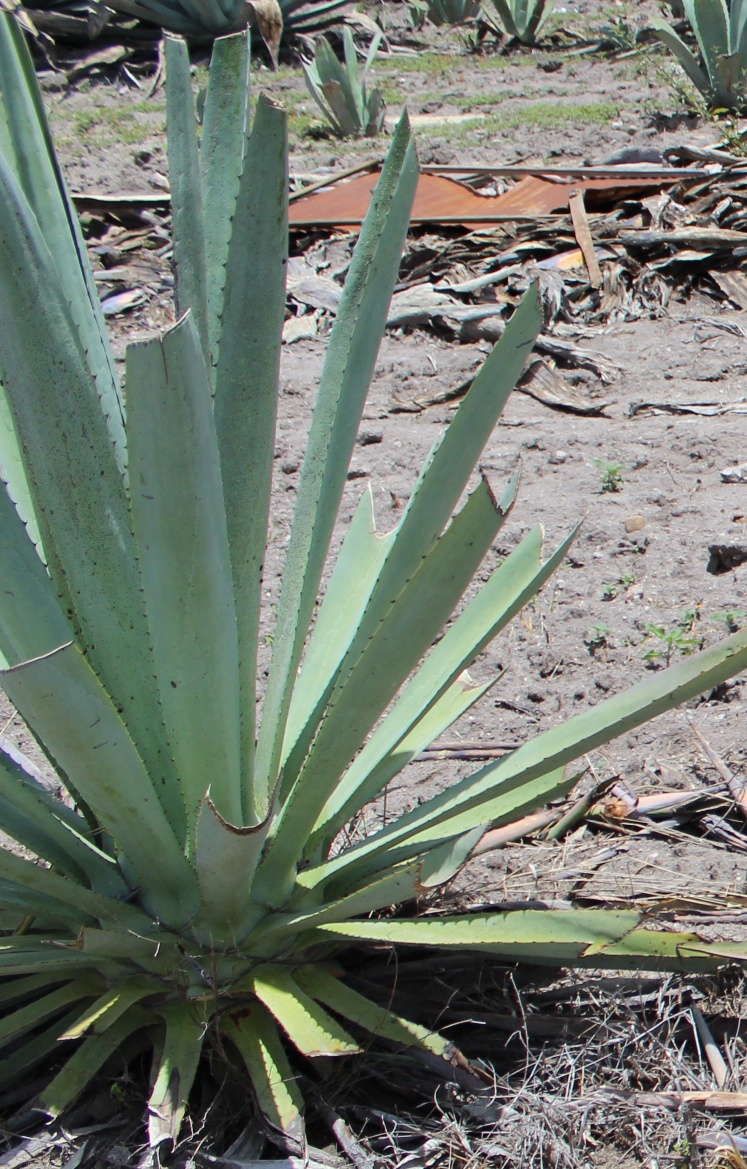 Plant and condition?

agave, yellow
